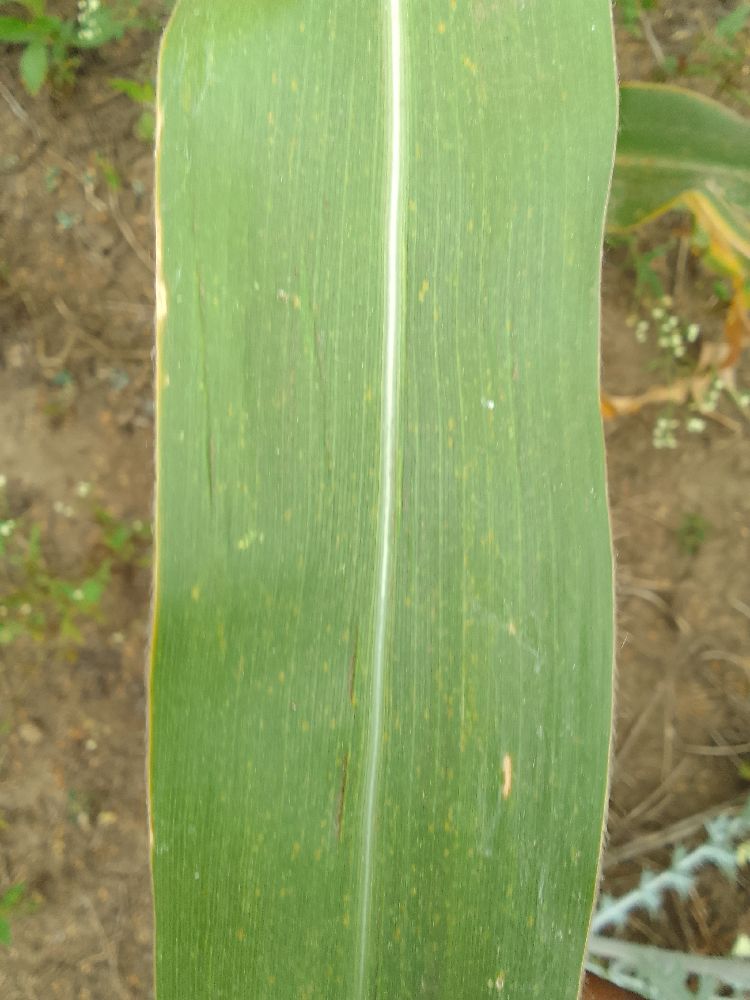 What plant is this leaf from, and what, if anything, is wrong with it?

maize, healthy
